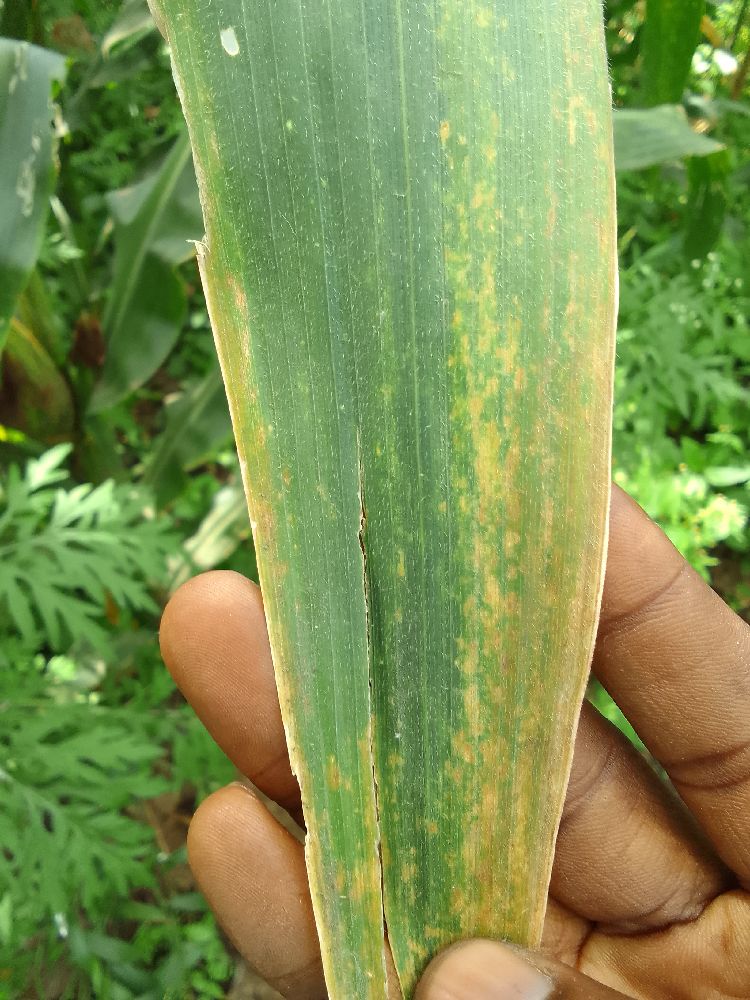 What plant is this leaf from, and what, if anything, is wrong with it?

maize, maize lethal necrosis
